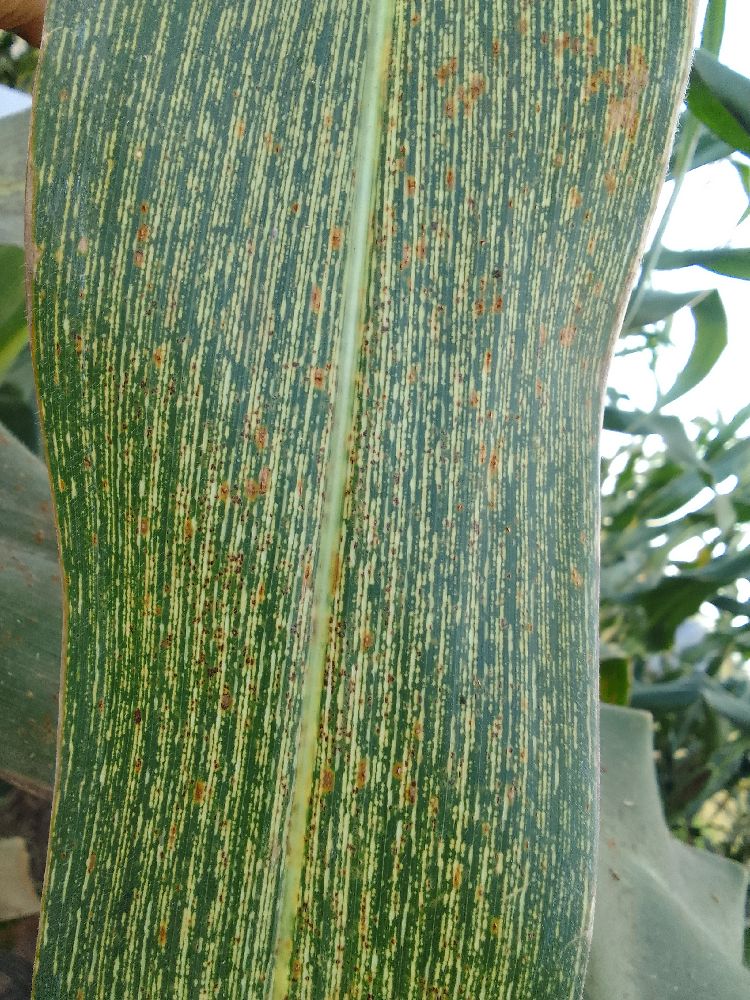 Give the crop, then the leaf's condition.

maize, maize streak virus
